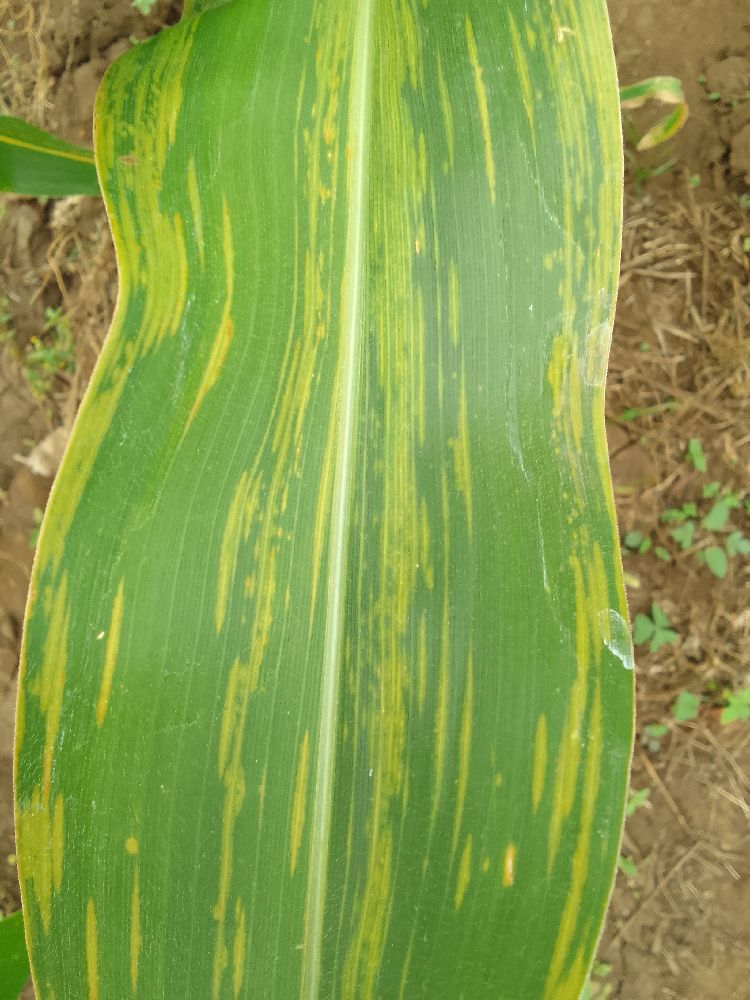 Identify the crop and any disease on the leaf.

maize, maize lethal necrosis
